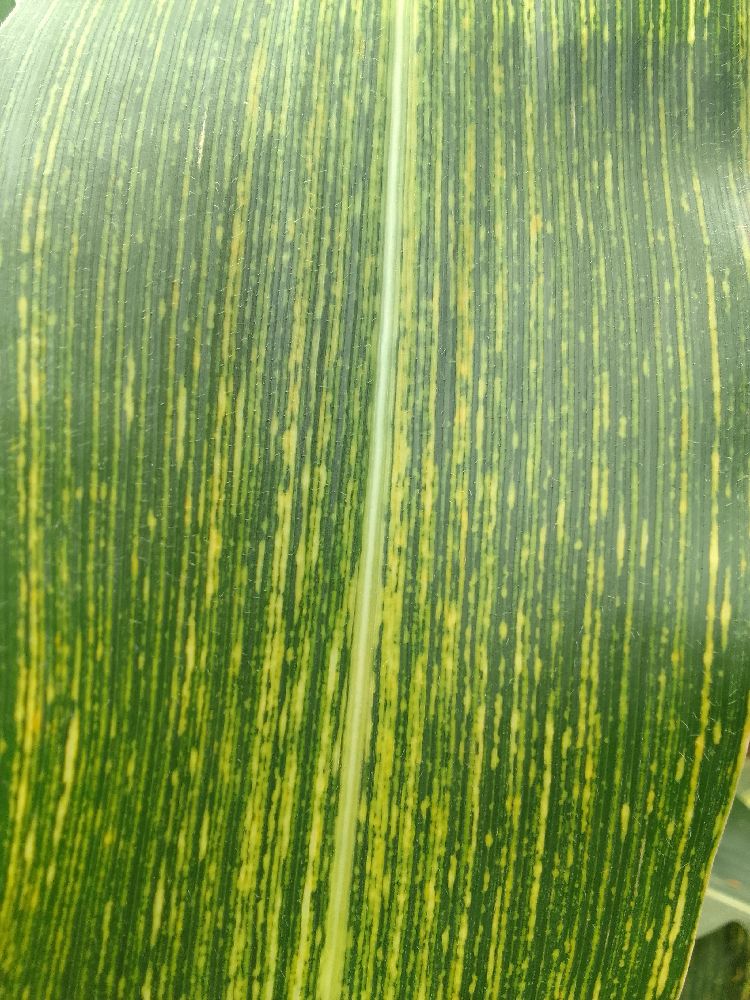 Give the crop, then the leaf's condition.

maize, maize streak virus
